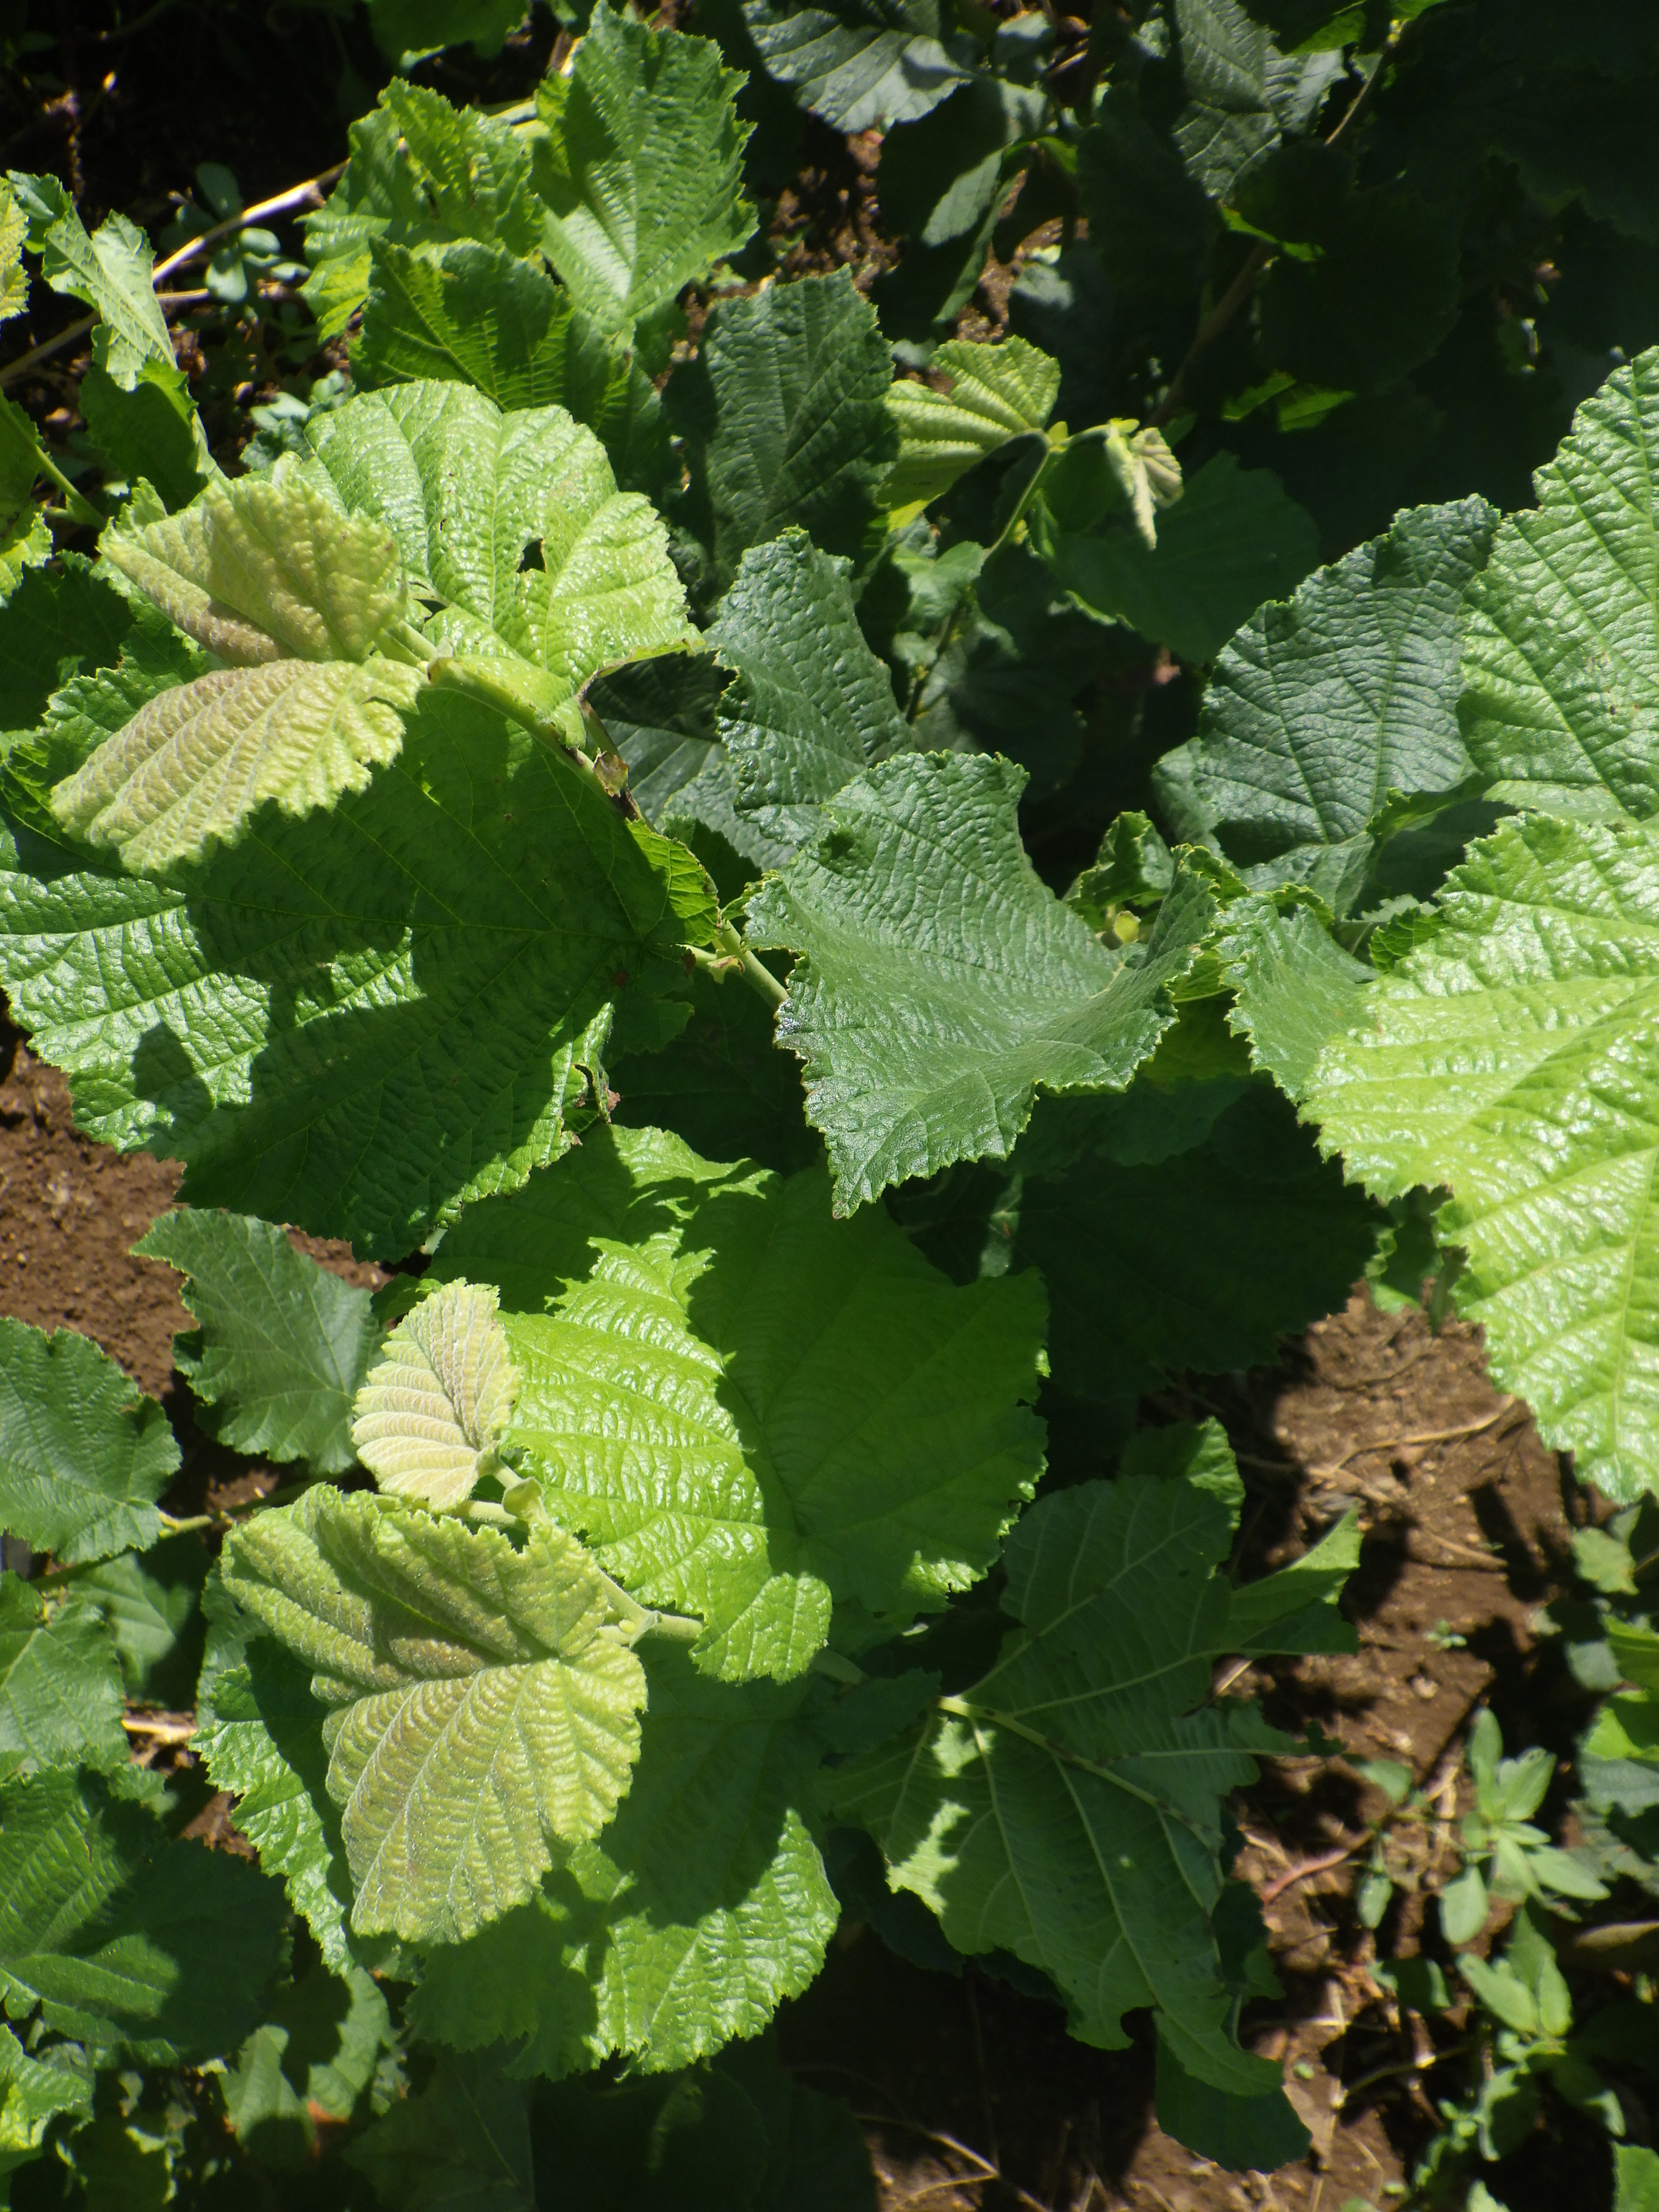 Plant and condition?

hazel, phytophagous
